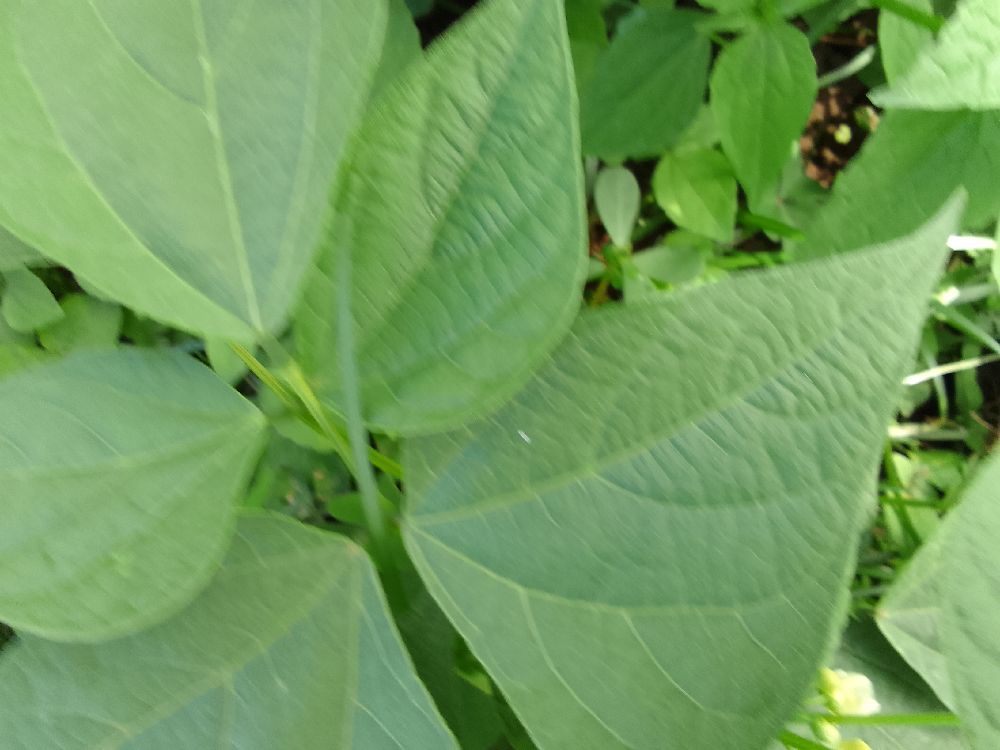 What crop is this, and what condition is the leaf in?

common bean, healthy
